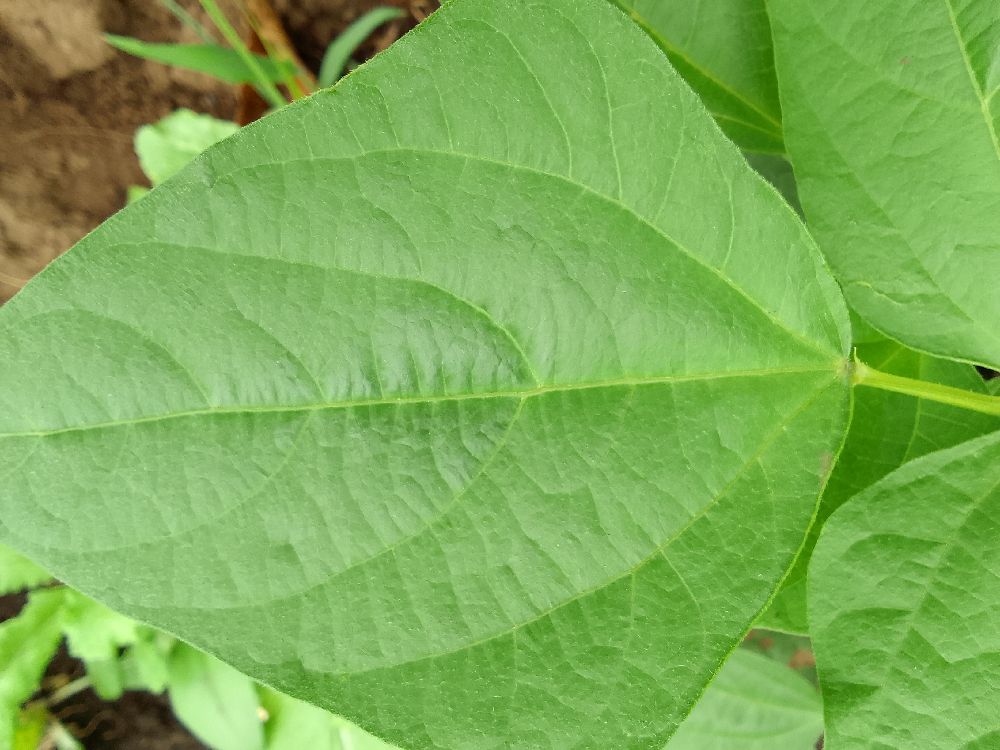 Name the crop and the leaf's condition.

common bean, healthy
